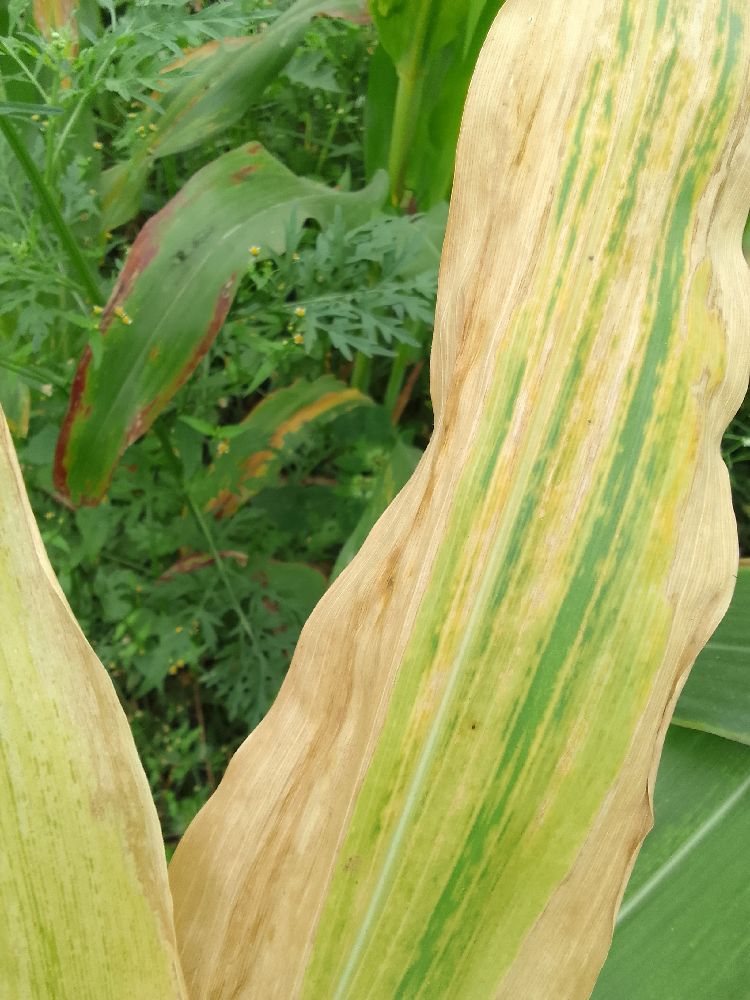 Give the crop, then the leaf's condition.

maize, maize lethal necrosis
